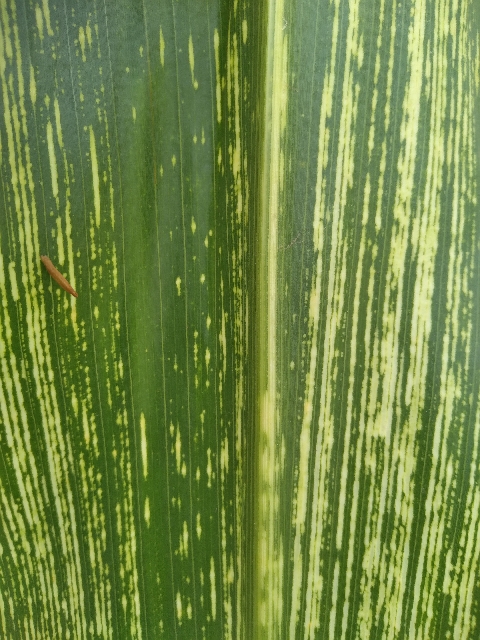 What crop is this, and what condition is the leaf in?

maize, maize streak virus
